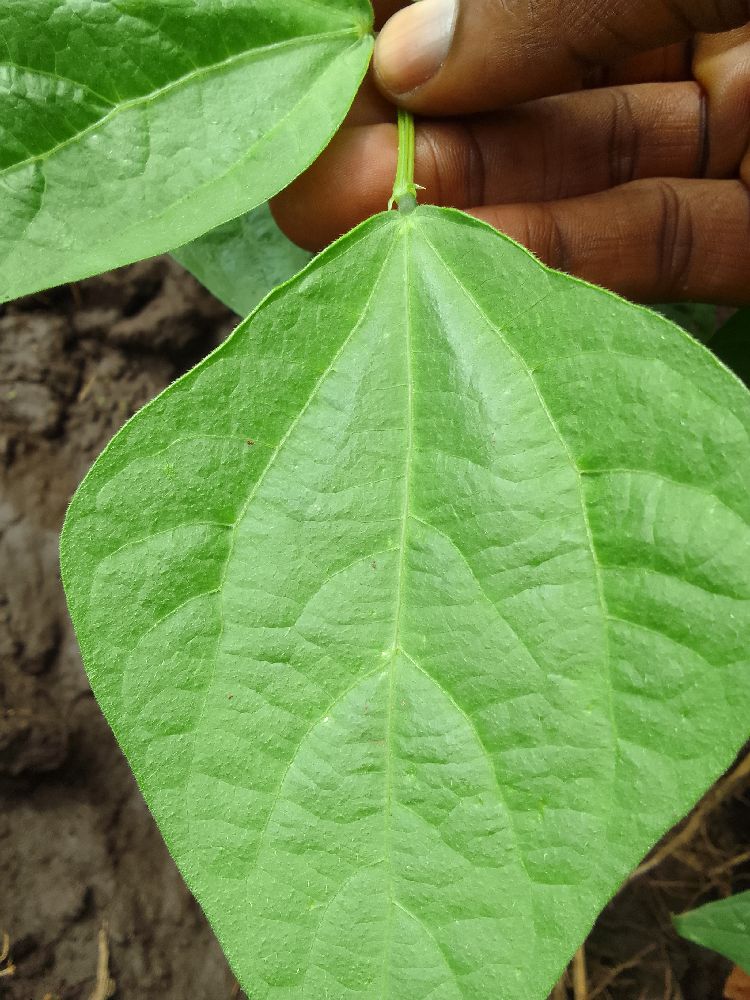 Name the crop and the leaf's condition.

common bean, healthy
